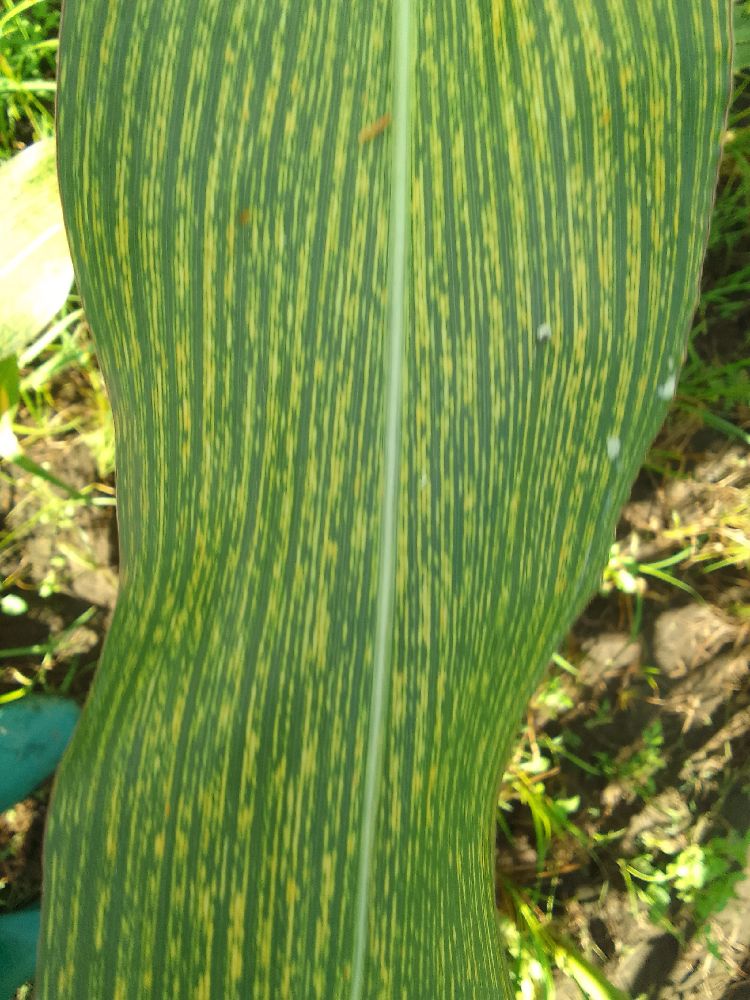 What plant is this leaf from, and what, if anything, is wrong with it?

maize, maize streak virus
